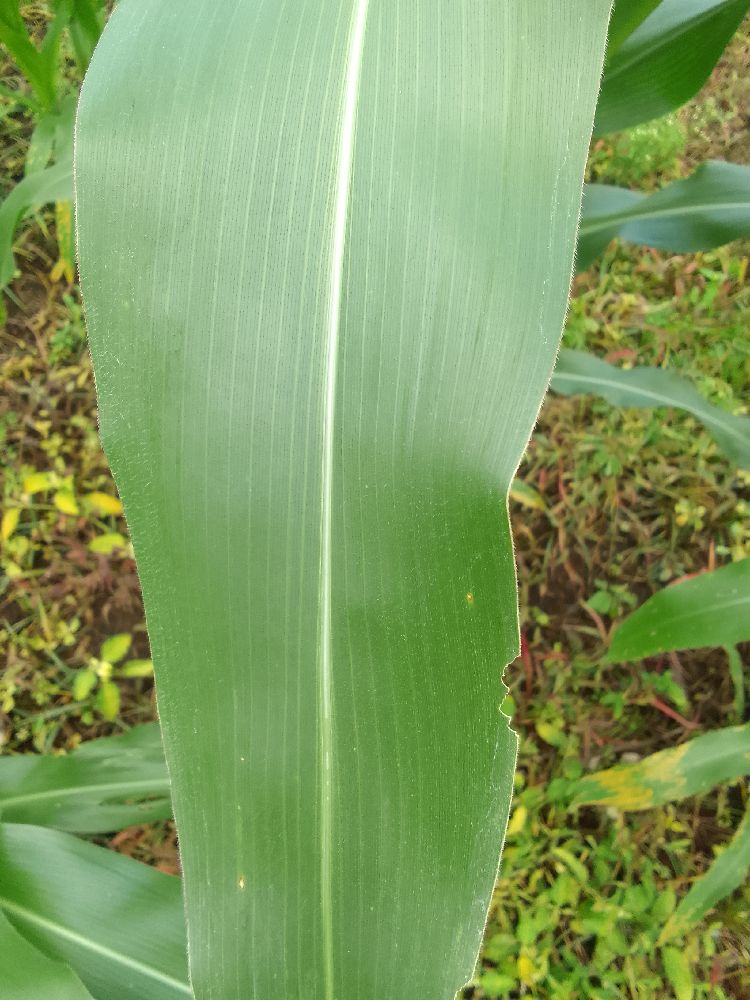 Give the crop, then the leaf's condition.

maize, healthy
